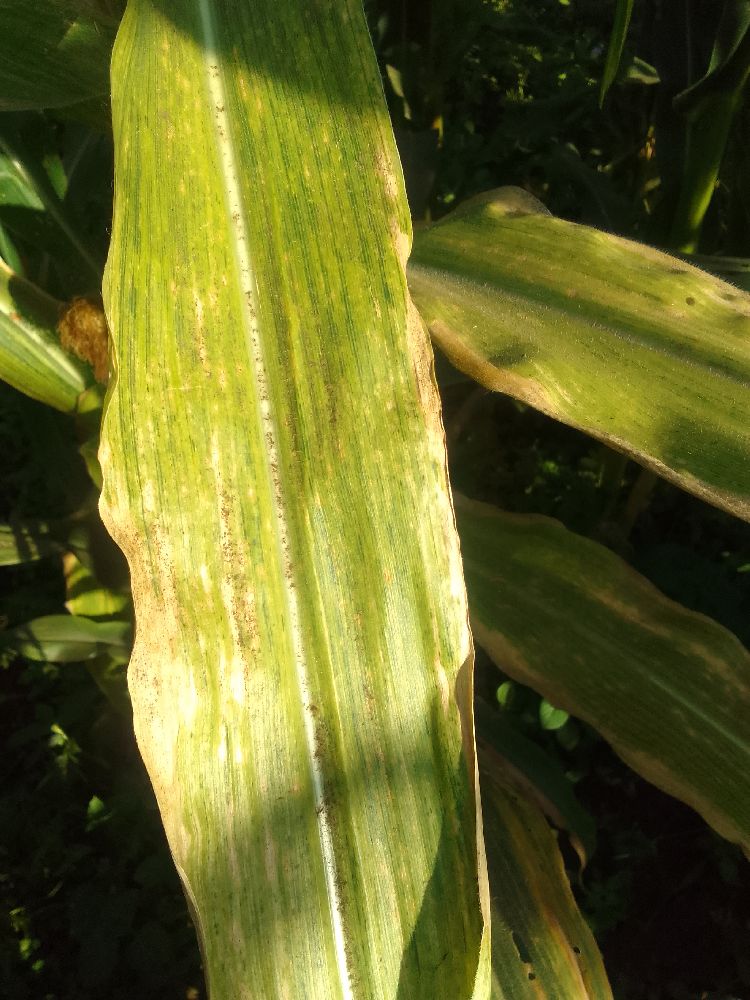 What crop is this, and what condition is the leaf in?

maize, maize lethal necrosis
